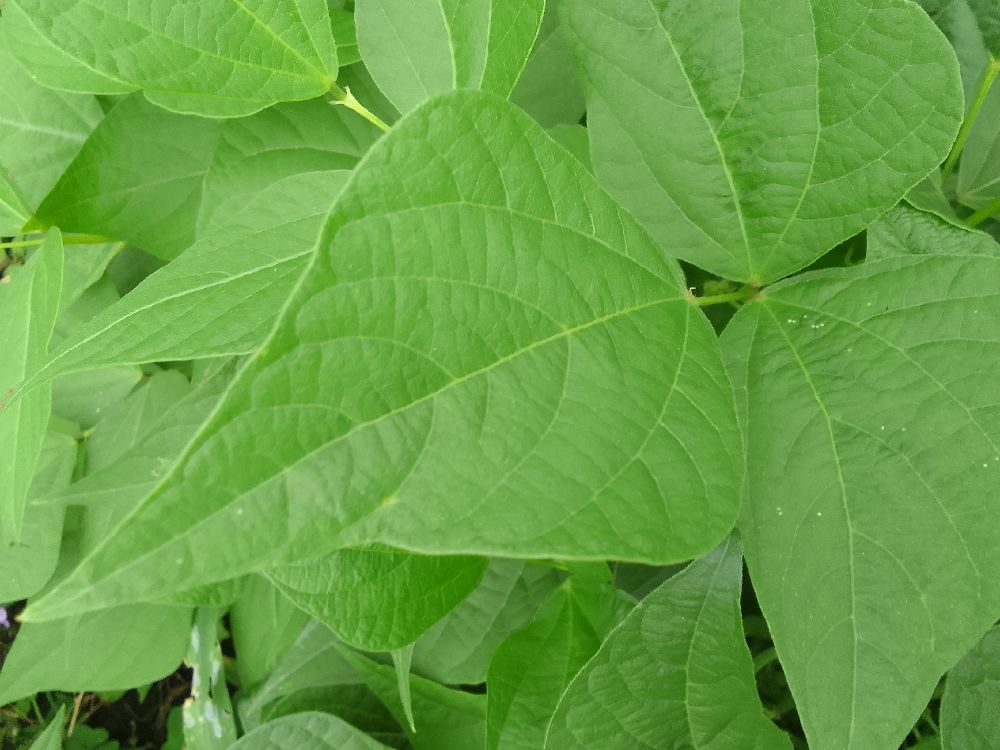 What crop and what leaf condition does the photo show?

common bean, healthy
